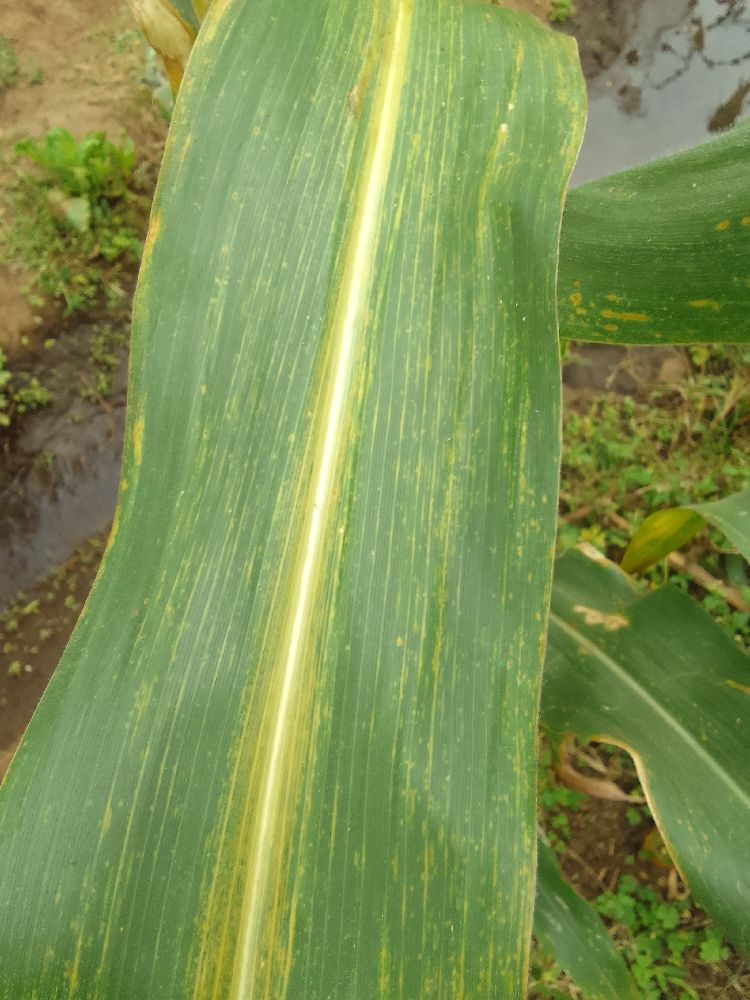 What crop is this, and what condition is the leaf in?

maize, maize lethal necrosis
